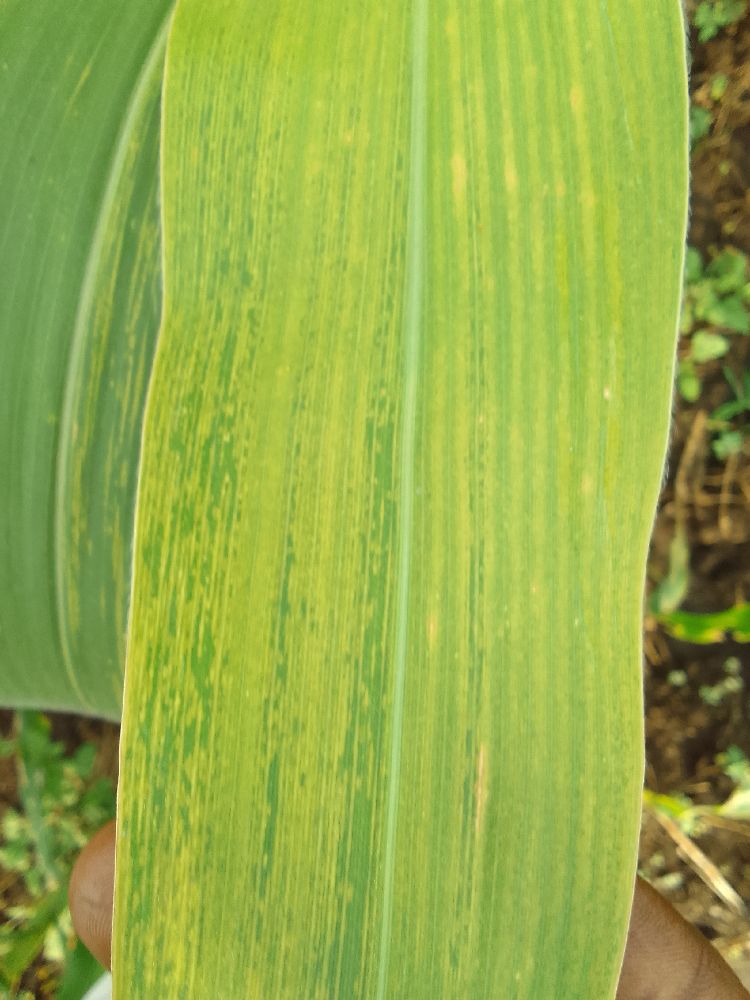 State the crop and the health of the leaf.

maize, maize lethal necrosis
